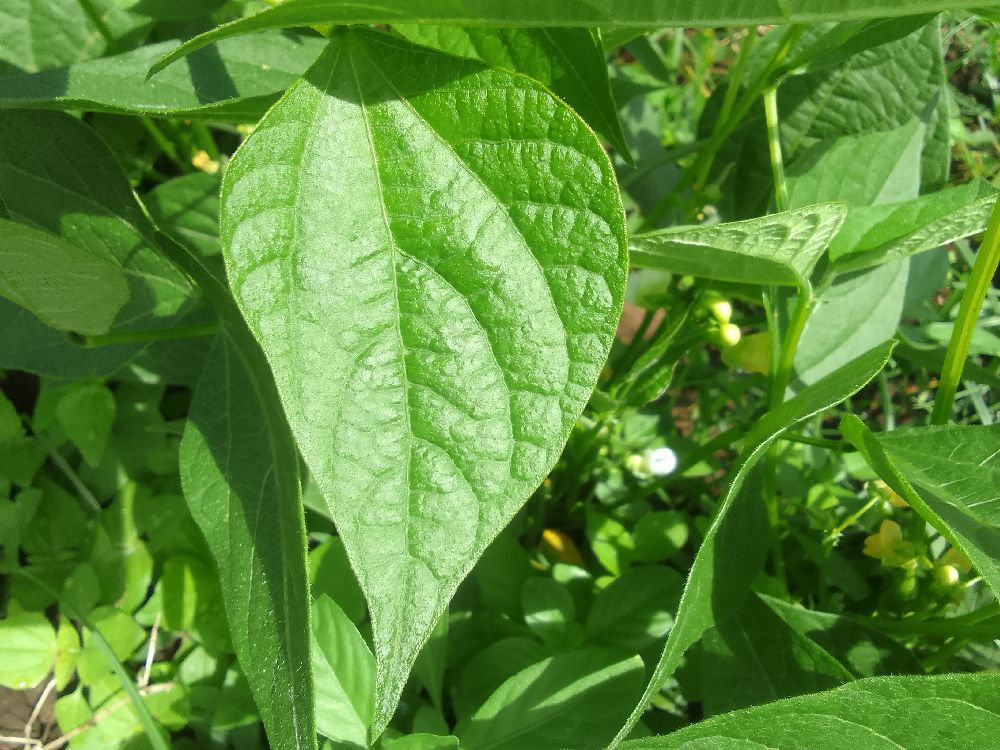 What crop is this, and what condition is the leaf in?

common bean, healthy
